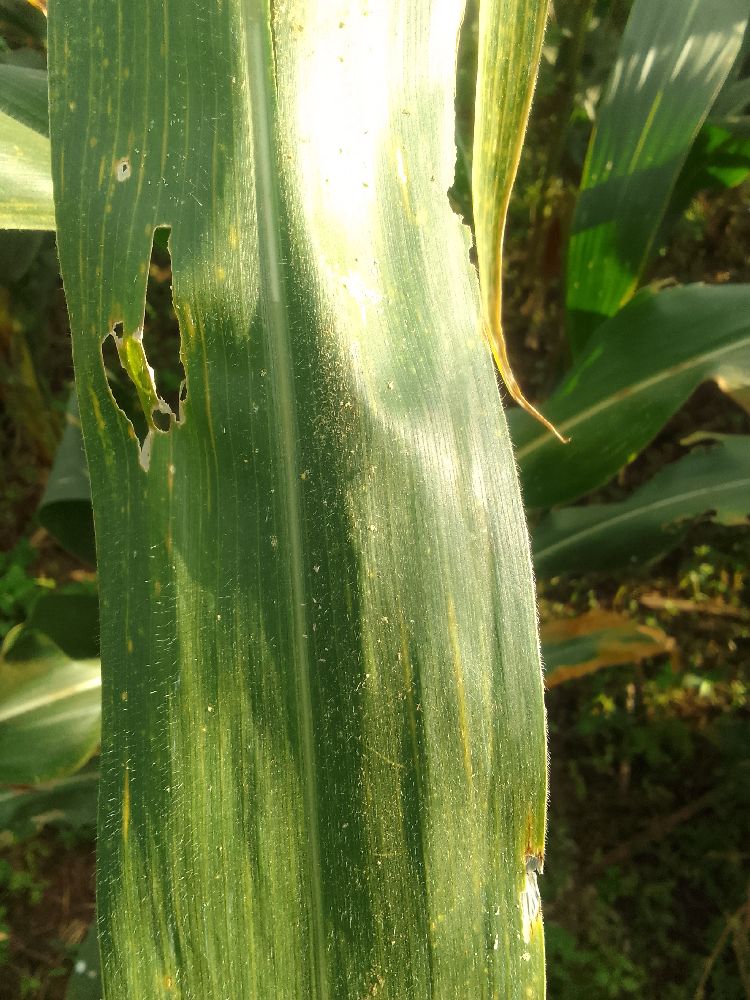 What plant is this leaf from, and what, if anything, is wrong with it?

maize, maize lethal necrosis
